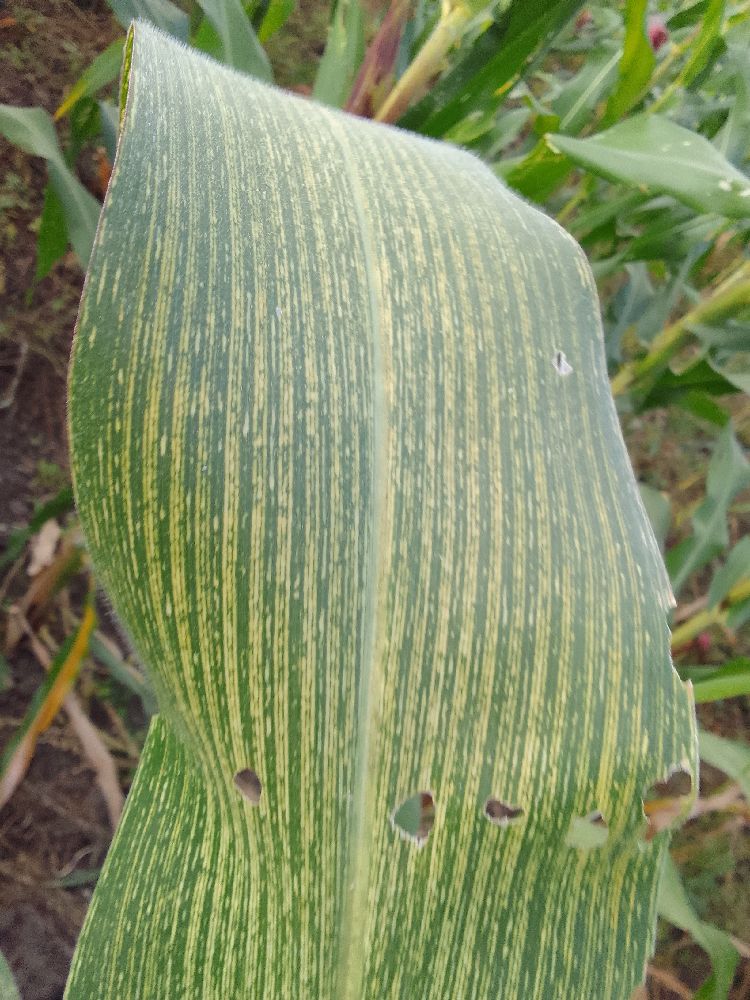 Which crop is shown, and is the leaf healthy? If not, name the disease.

maize, maize streak virus
